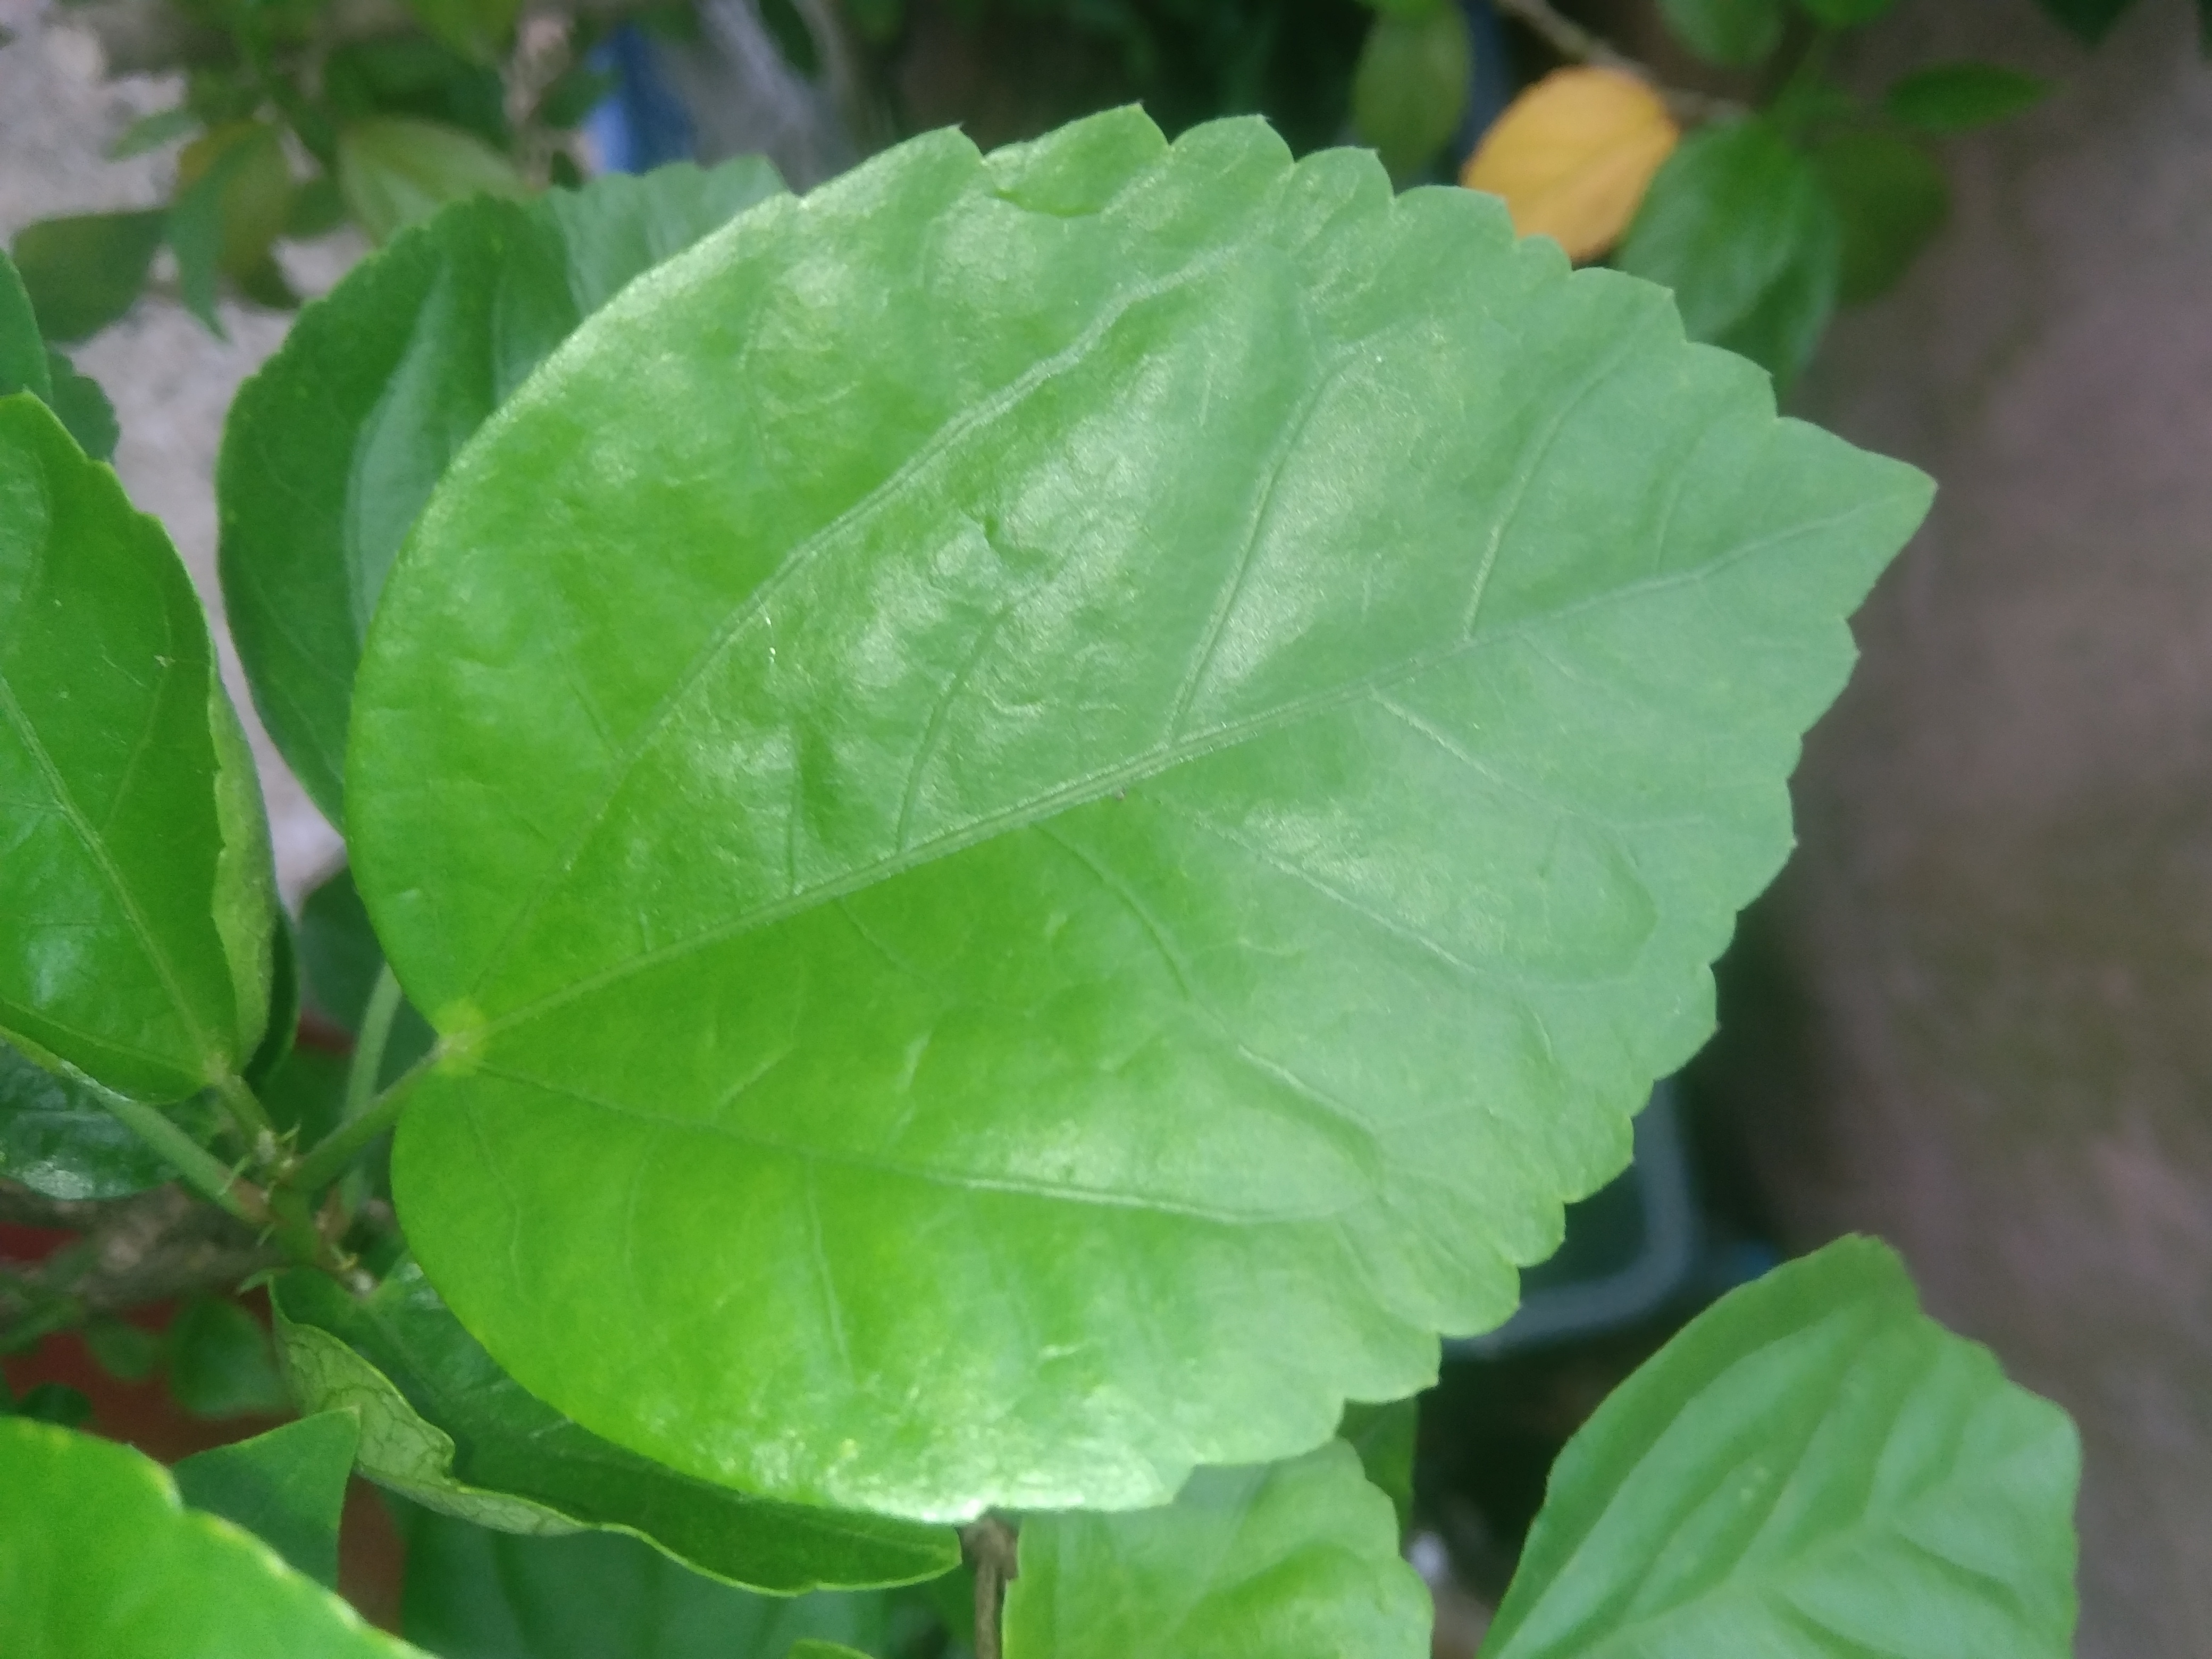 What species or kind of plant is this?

hibiscus
